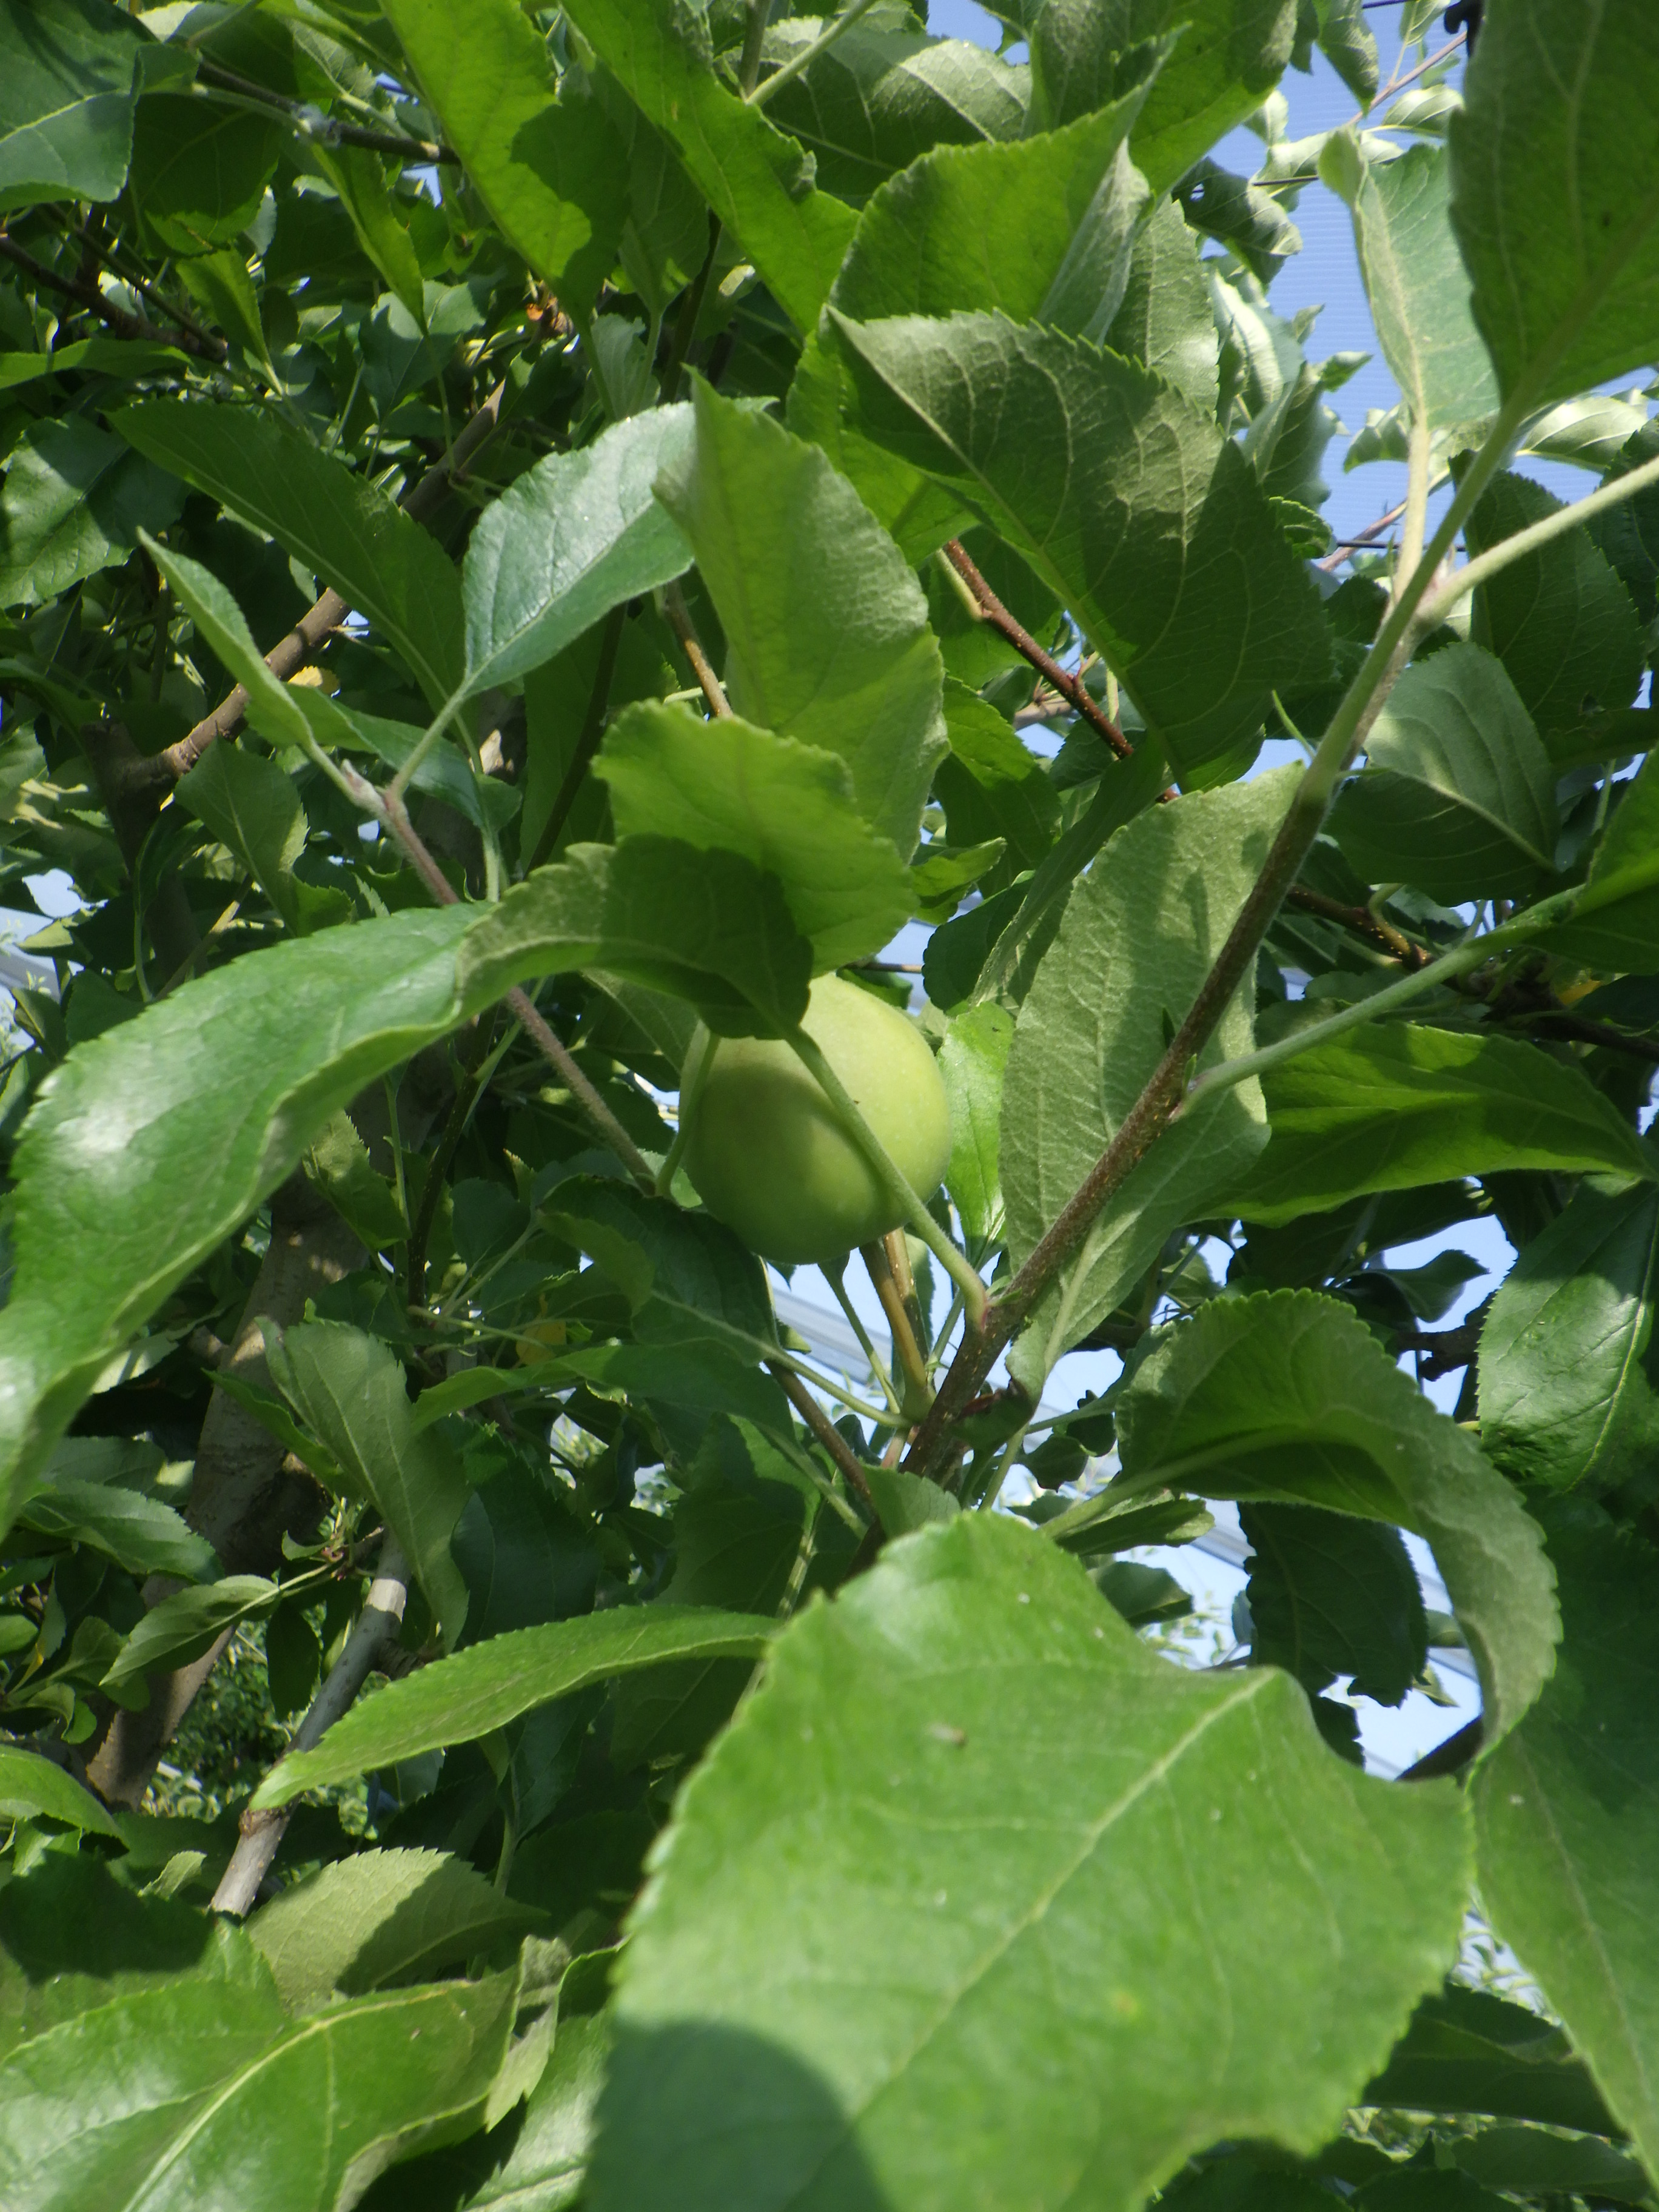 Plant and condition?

apple, aphids
